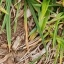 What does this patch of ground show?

grass
